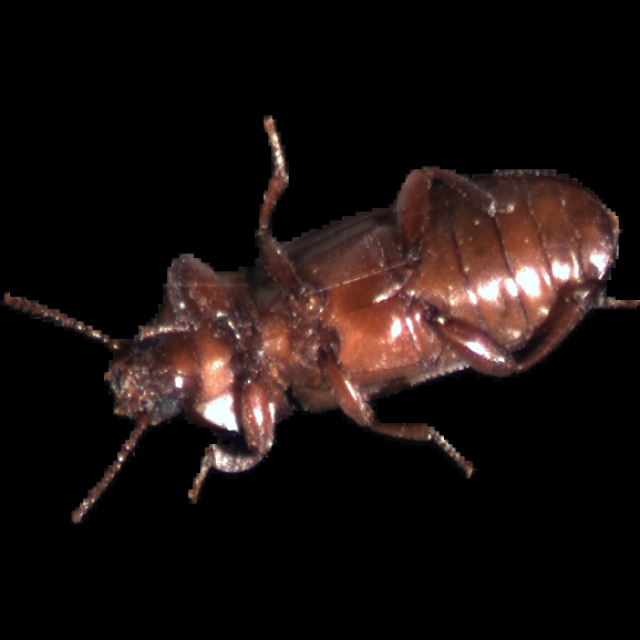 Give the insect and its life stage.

mealworm beetle
